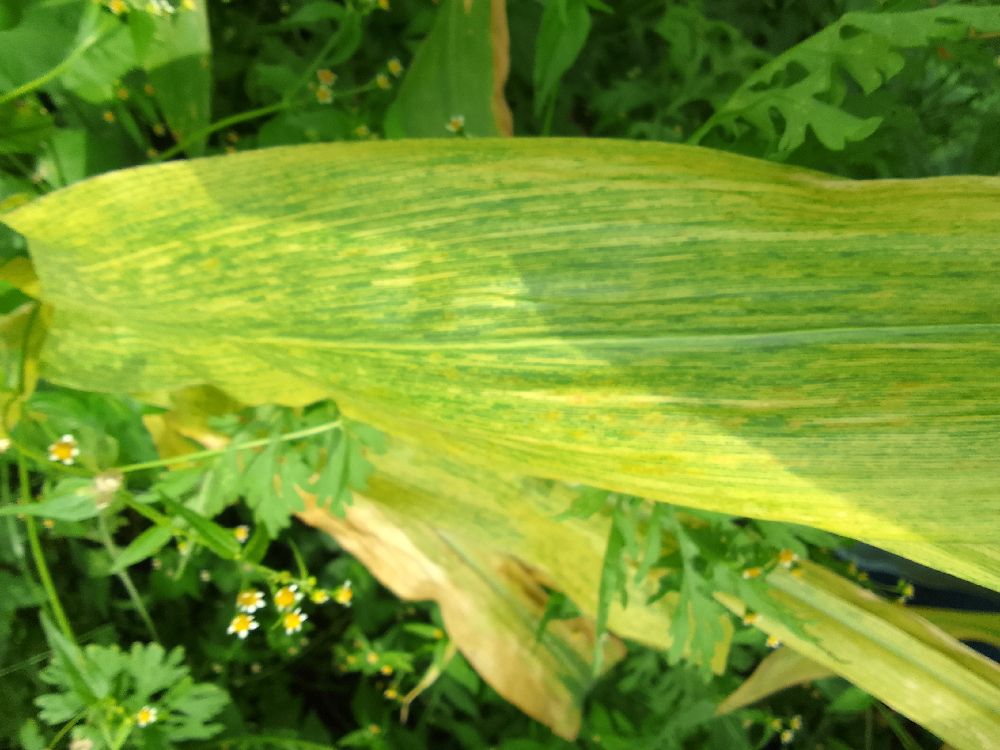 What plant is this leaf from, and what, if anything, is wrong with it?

maize, maize lethal necrosis
